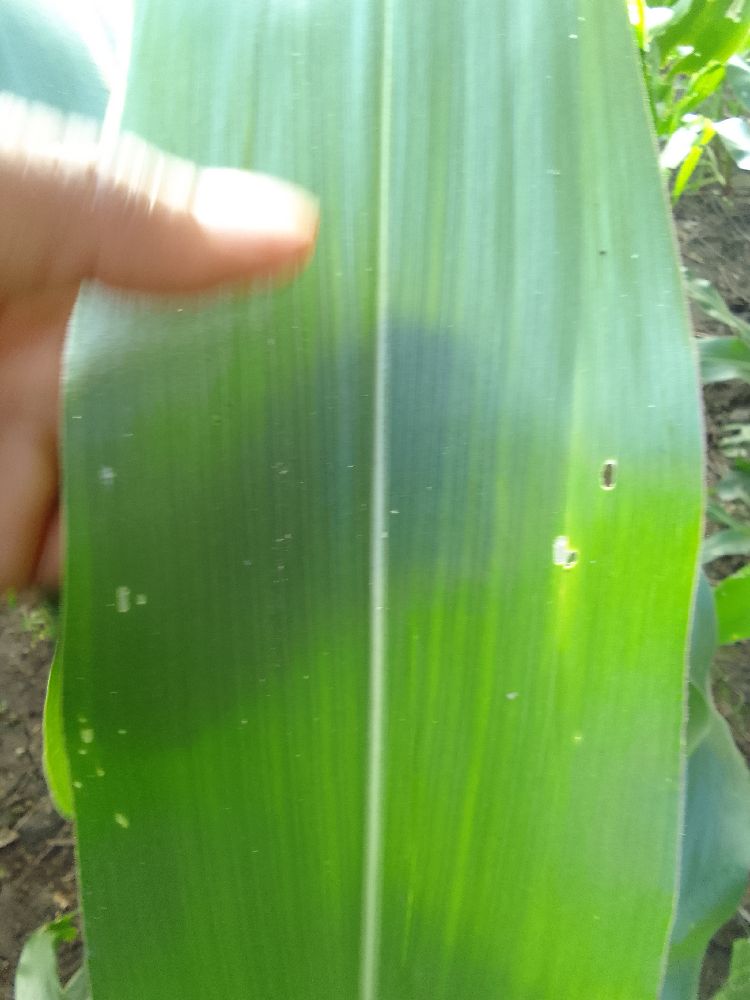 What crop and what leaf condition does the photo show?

maize, healthy
